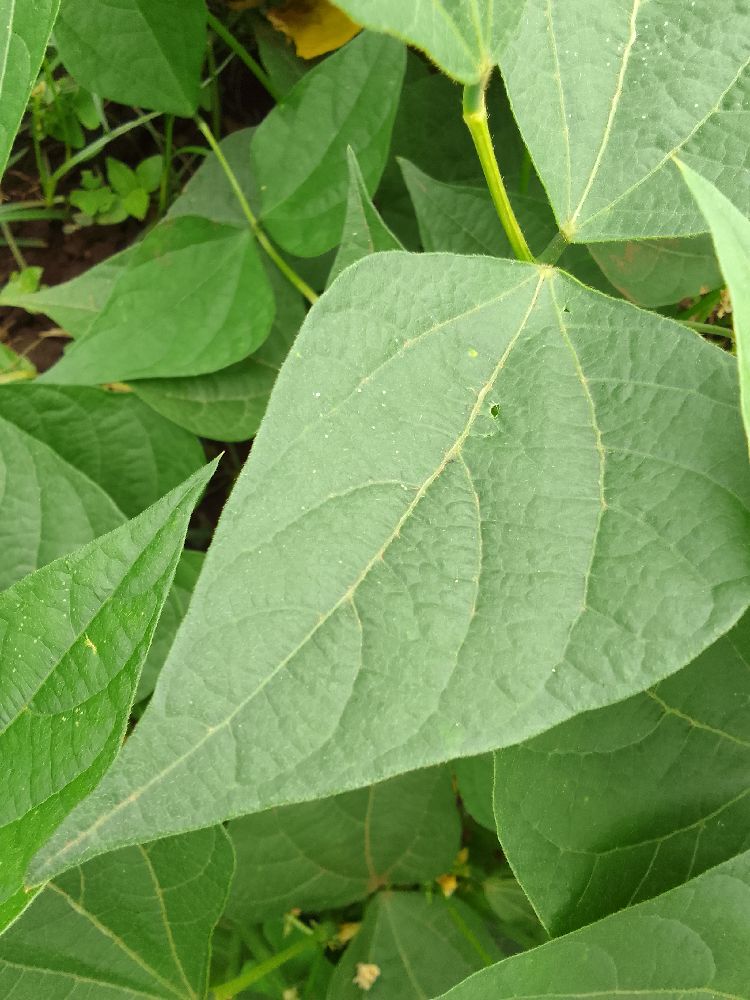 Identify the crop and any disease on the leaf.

common bean, healthy
